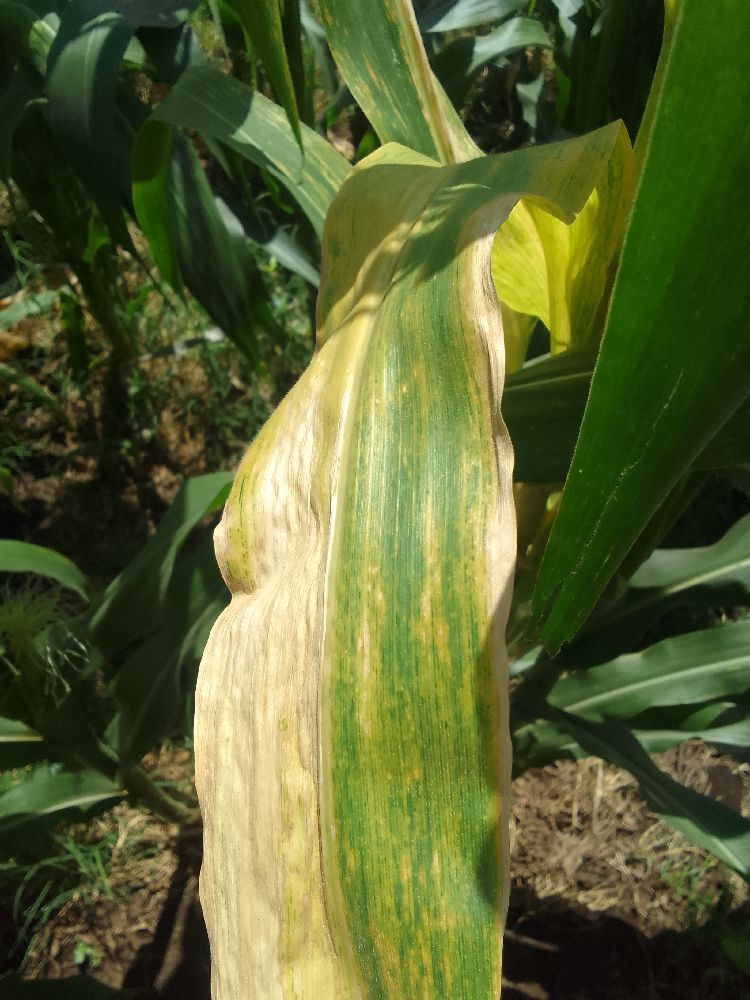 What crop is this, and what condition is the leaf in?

maize, maize lethal necrosis
